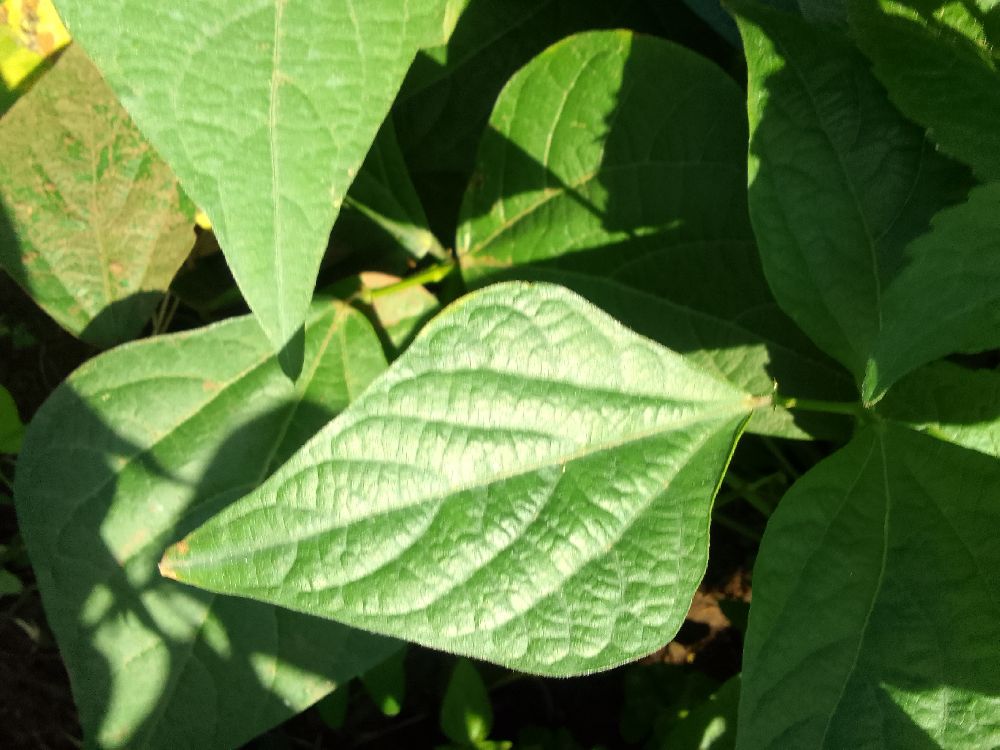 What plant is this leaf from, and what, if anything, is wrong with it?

common bean, healthy
